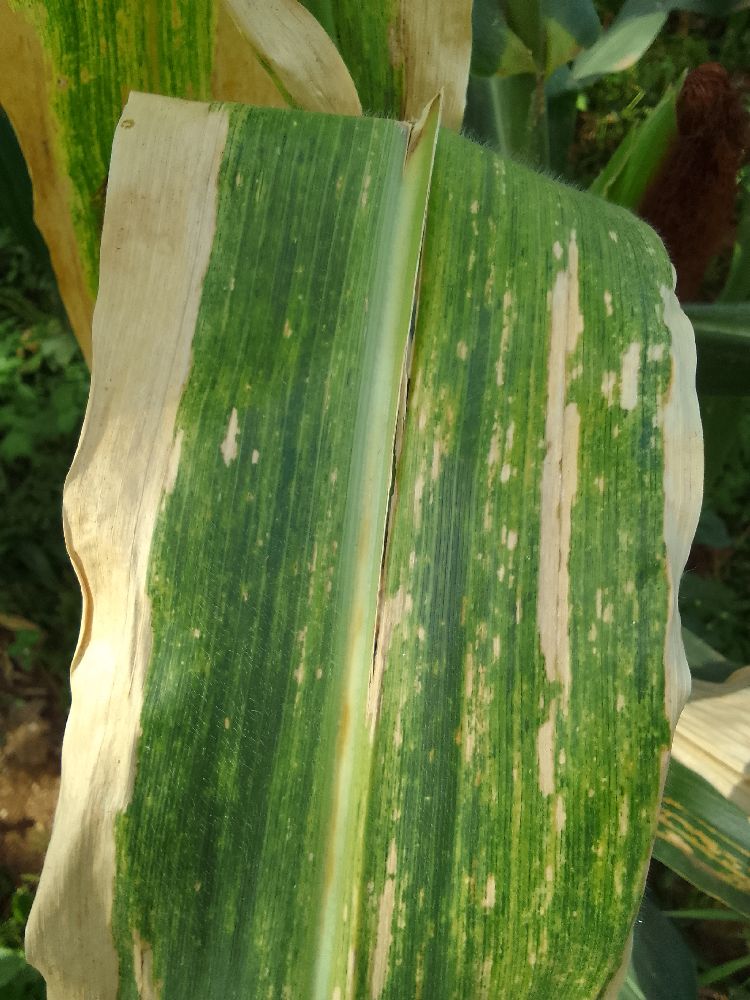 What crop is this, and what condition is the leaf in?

maize, maize lethal necrosis
